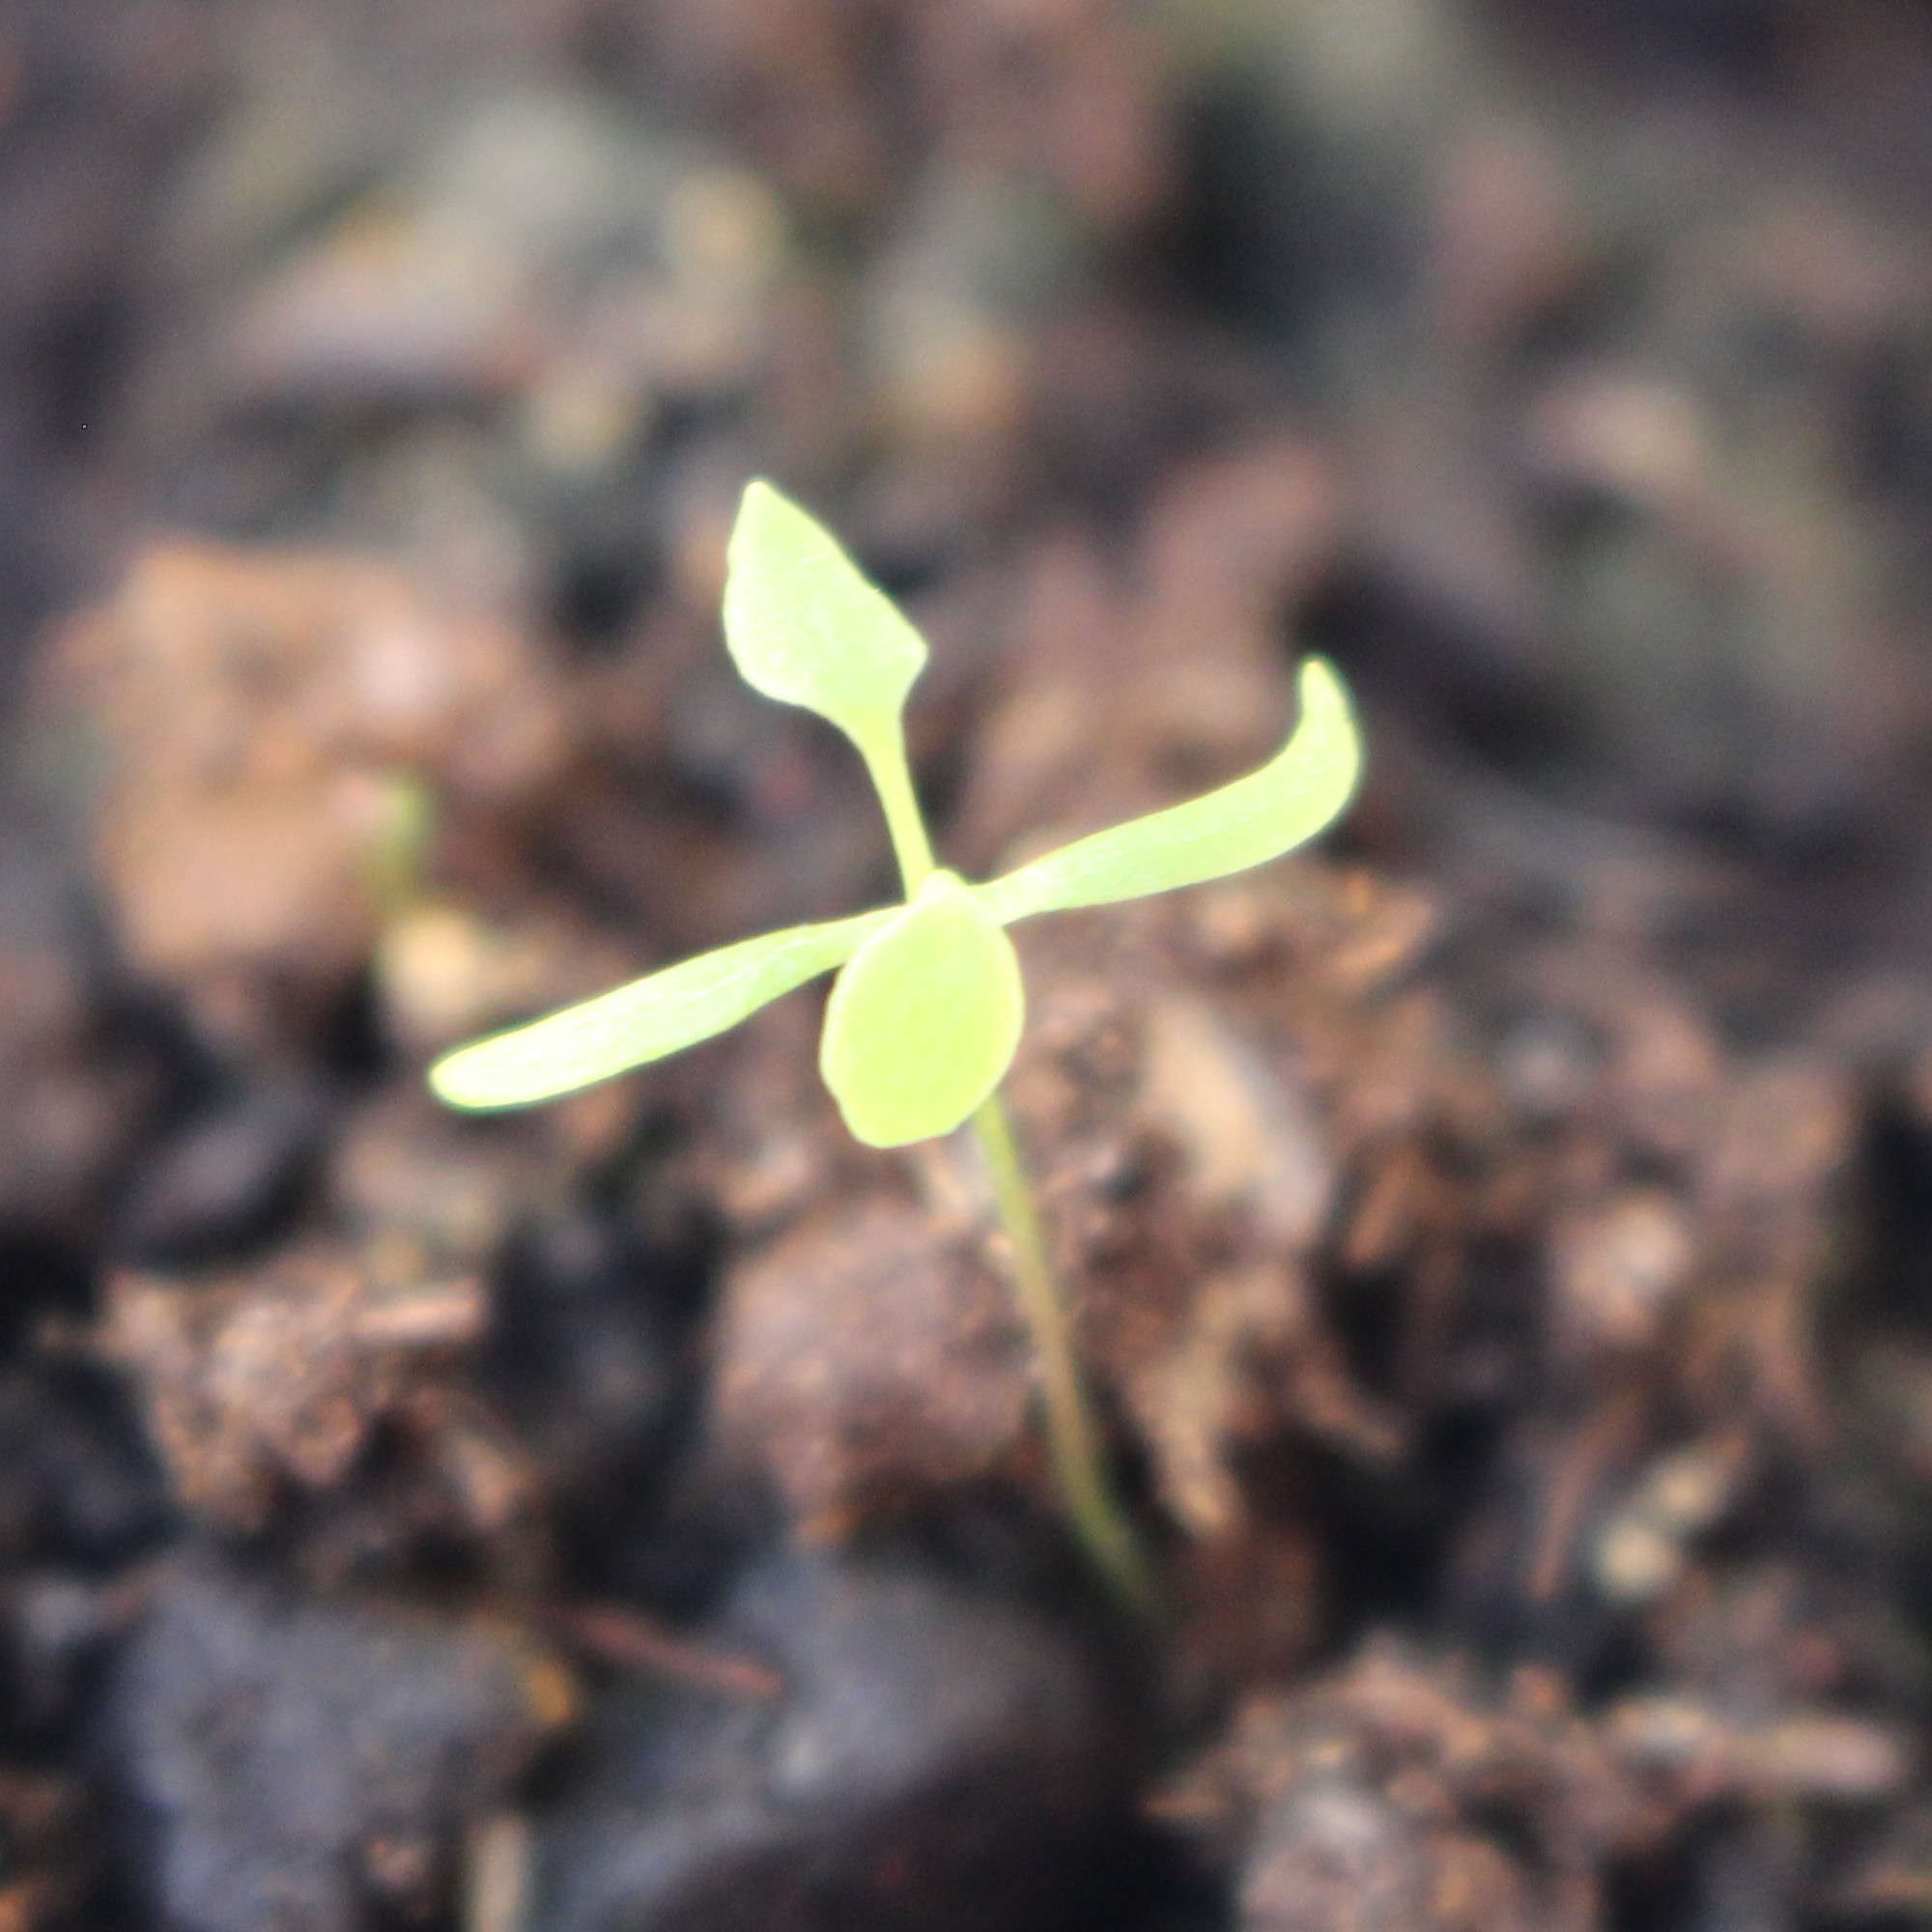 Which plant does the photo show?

Papaver rhoeas
